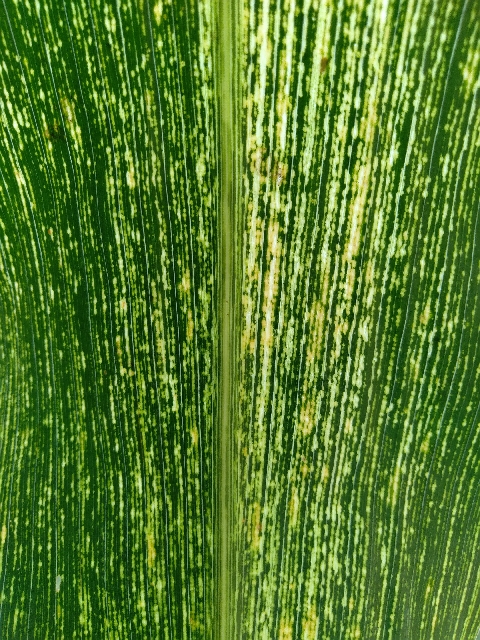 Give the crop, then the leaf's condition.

maize, maize streak virus
